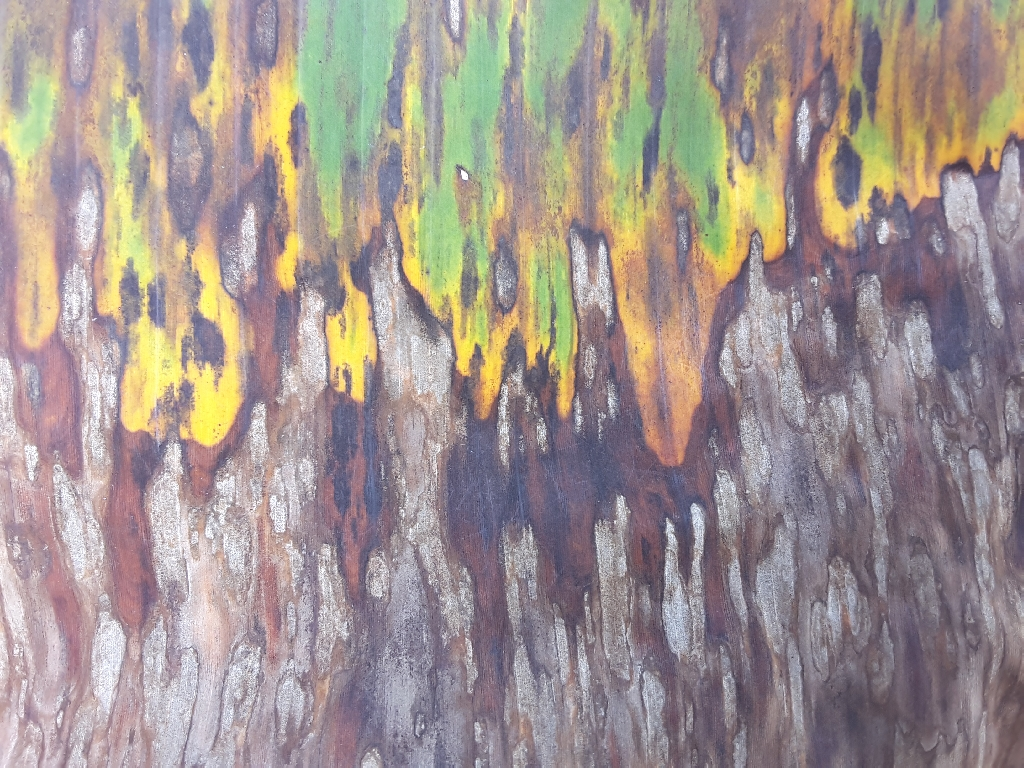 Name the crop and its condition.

banana, black sigatoka
